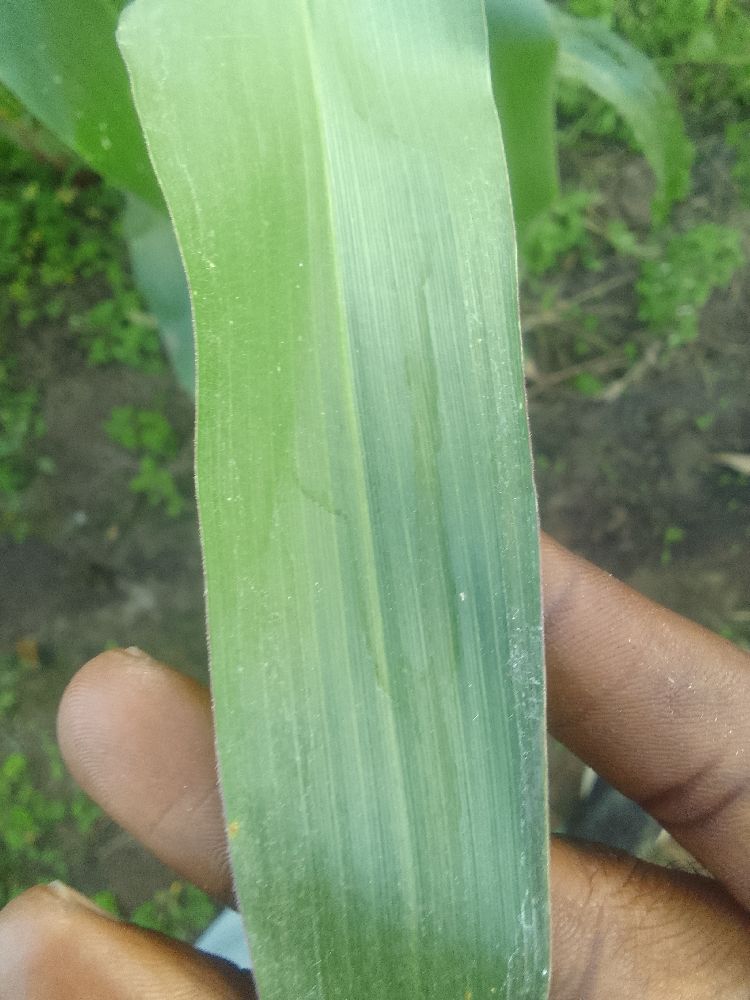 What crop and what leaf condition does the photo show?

maize, healthy
